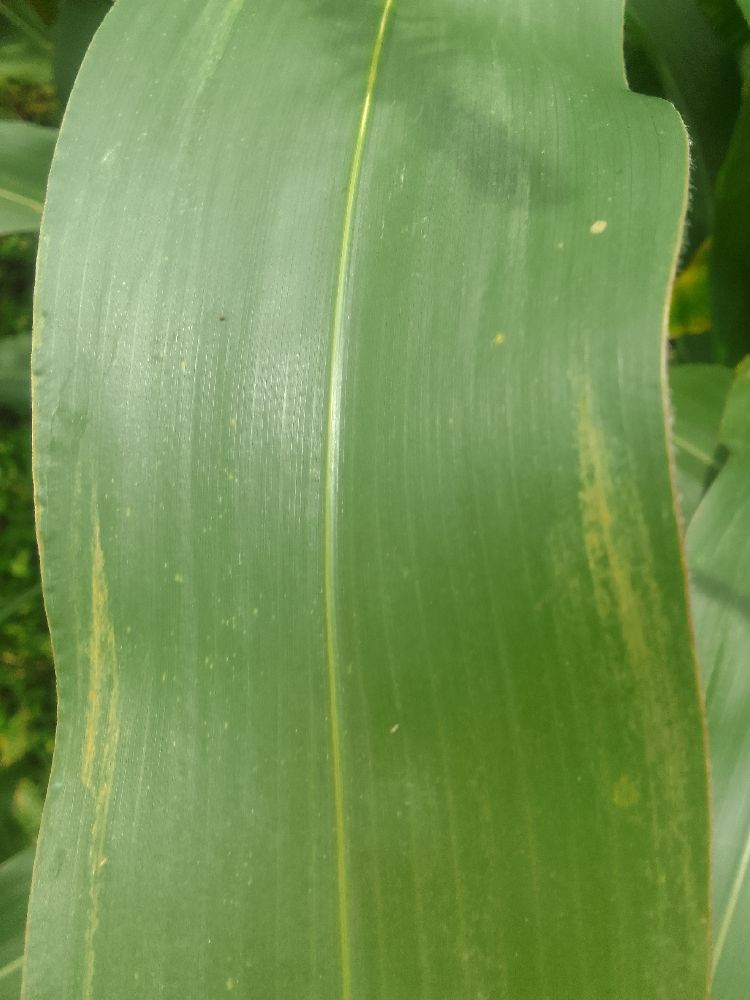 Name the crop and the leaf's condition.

maize, healthy
